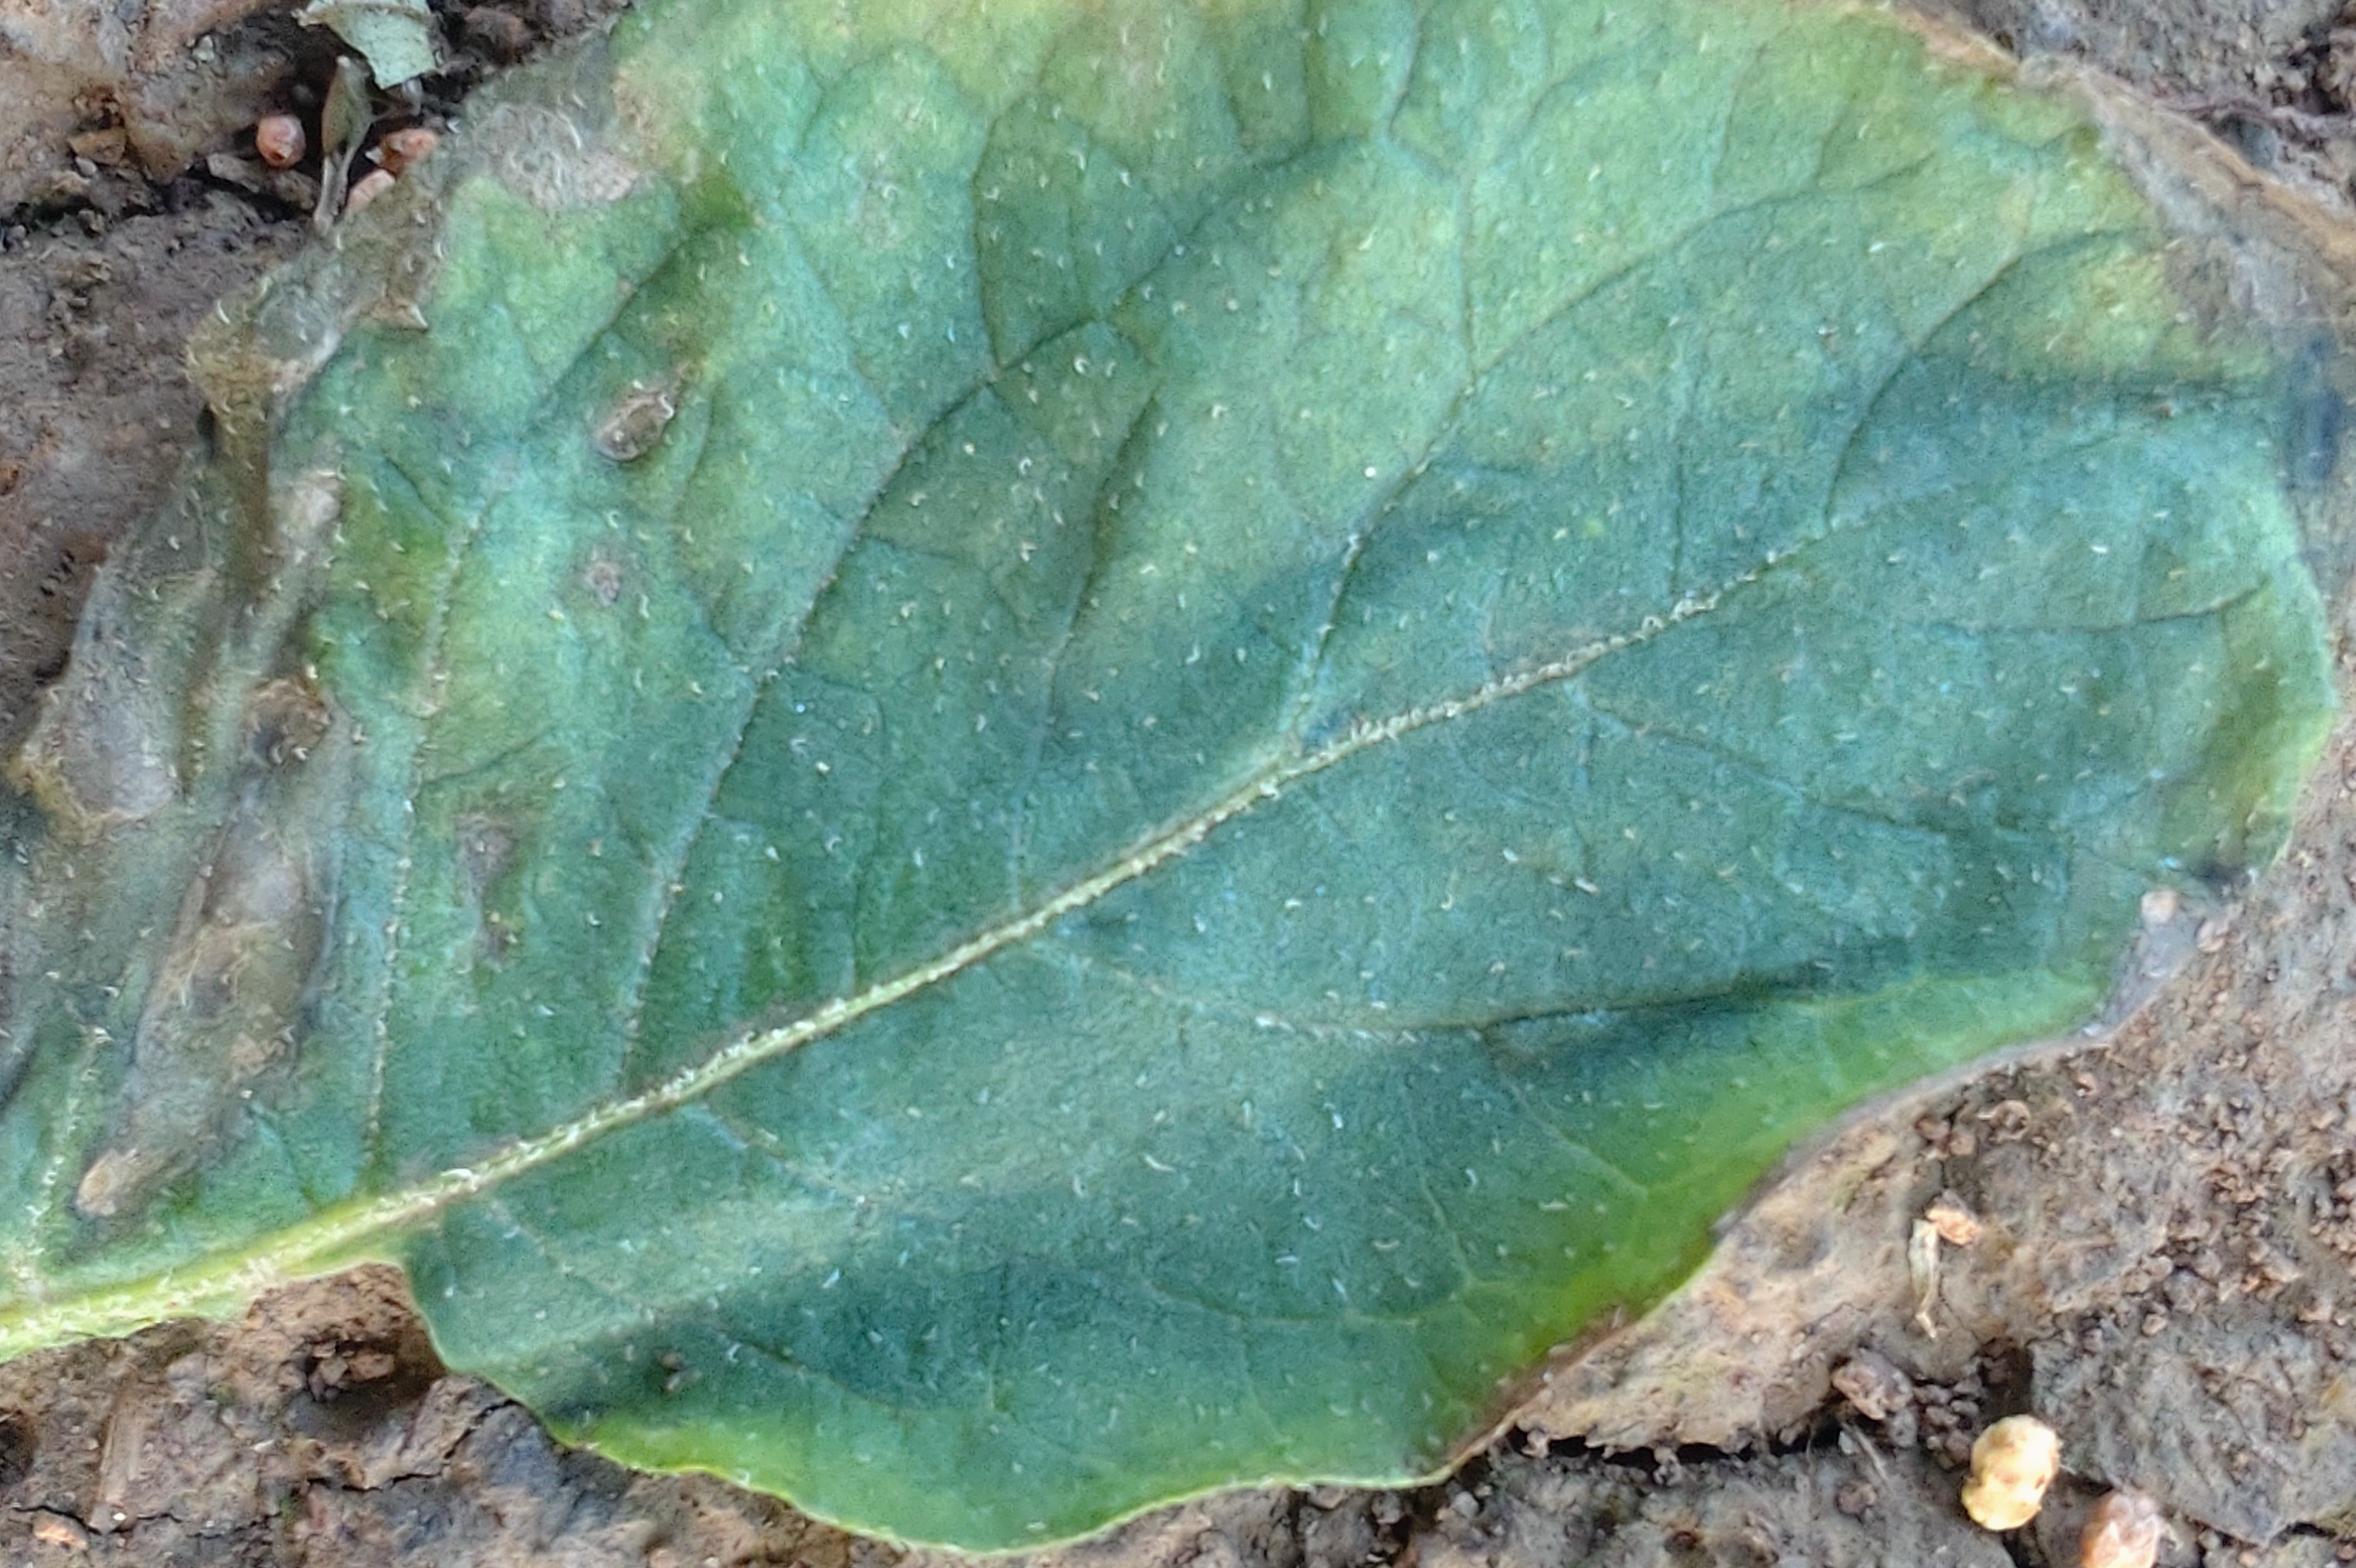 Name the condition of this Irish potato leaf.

early blight
